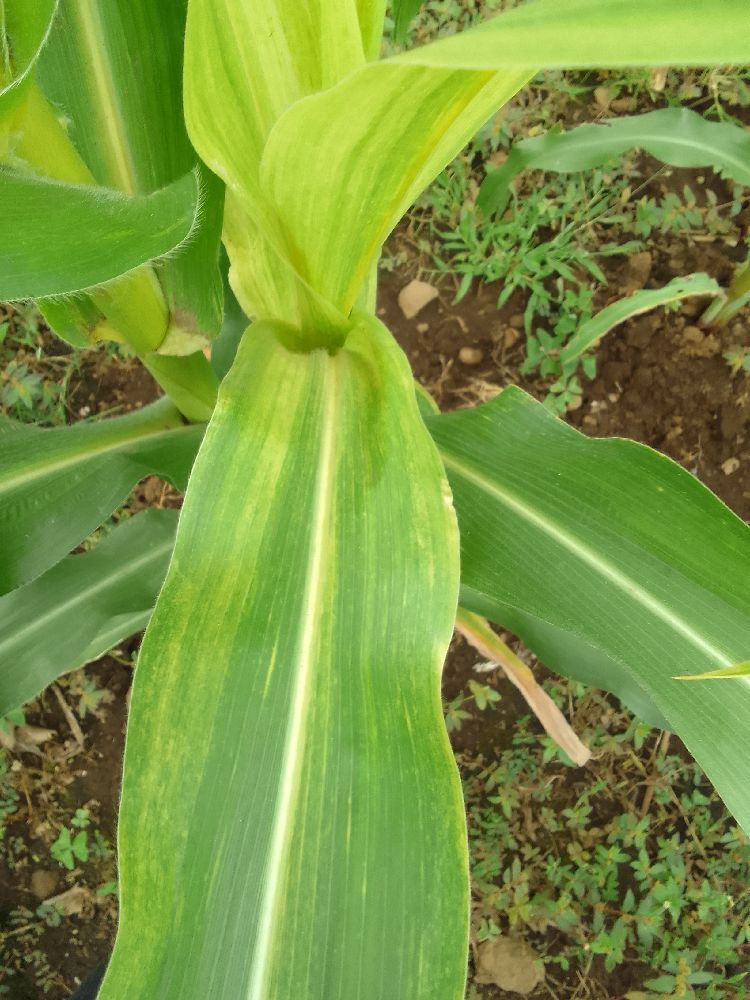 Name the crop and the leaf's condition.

maize, maize lethal necrosis
